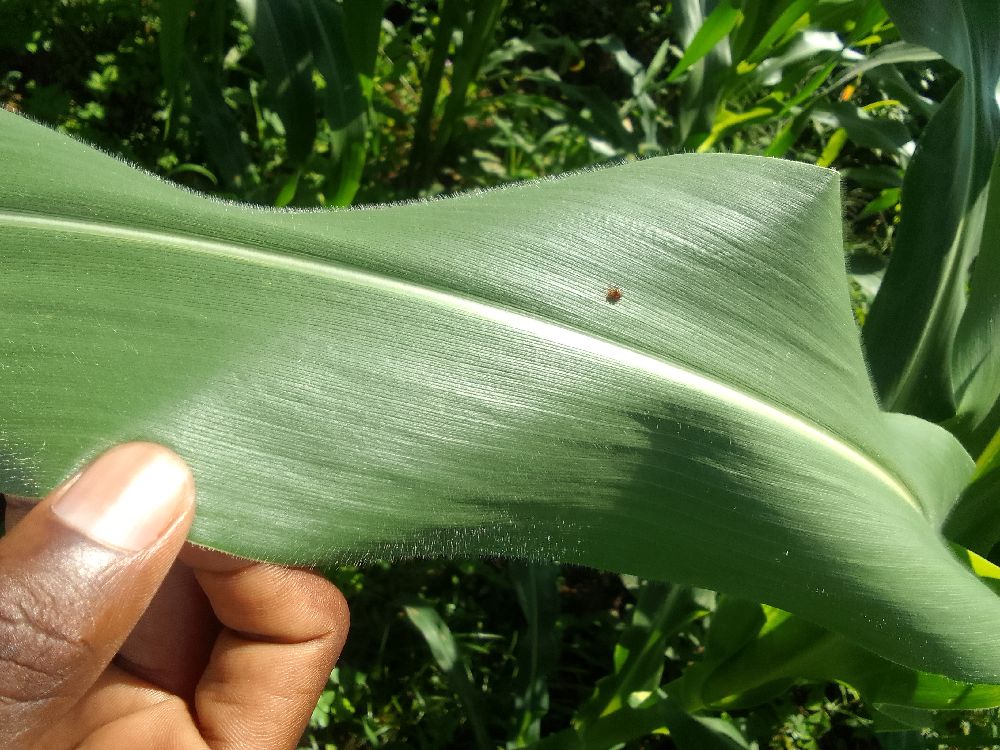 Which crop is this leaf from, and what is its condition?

maize, healthy
